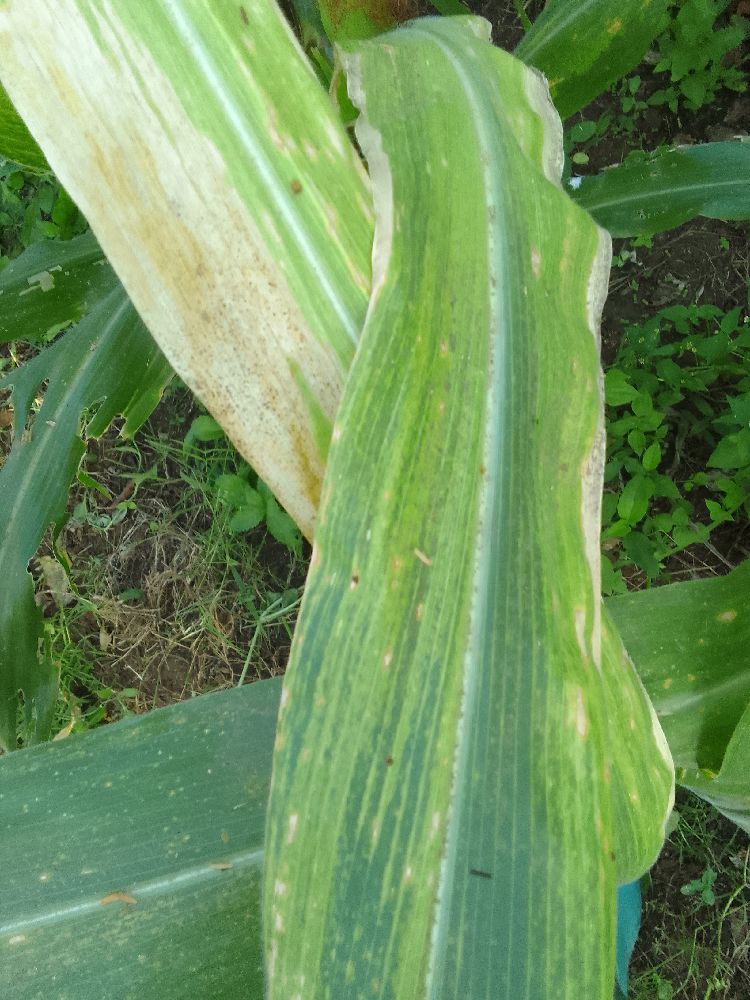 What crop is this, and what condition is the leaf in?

maize, maize lethal necrosis
